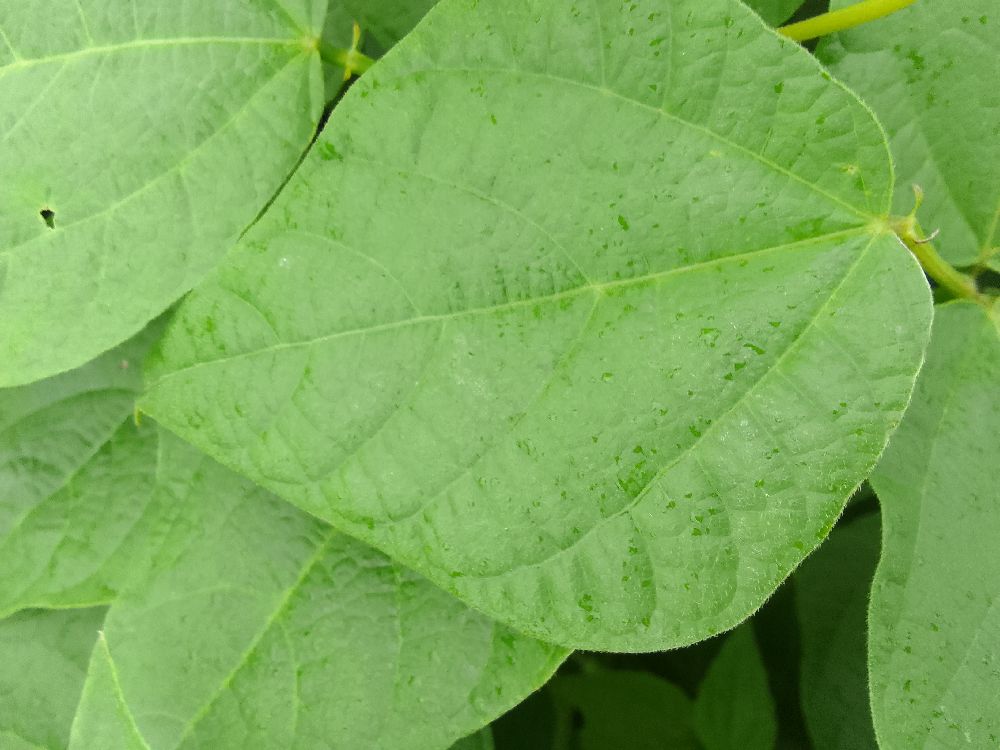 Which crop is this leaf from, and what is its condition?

common bean, healthy
